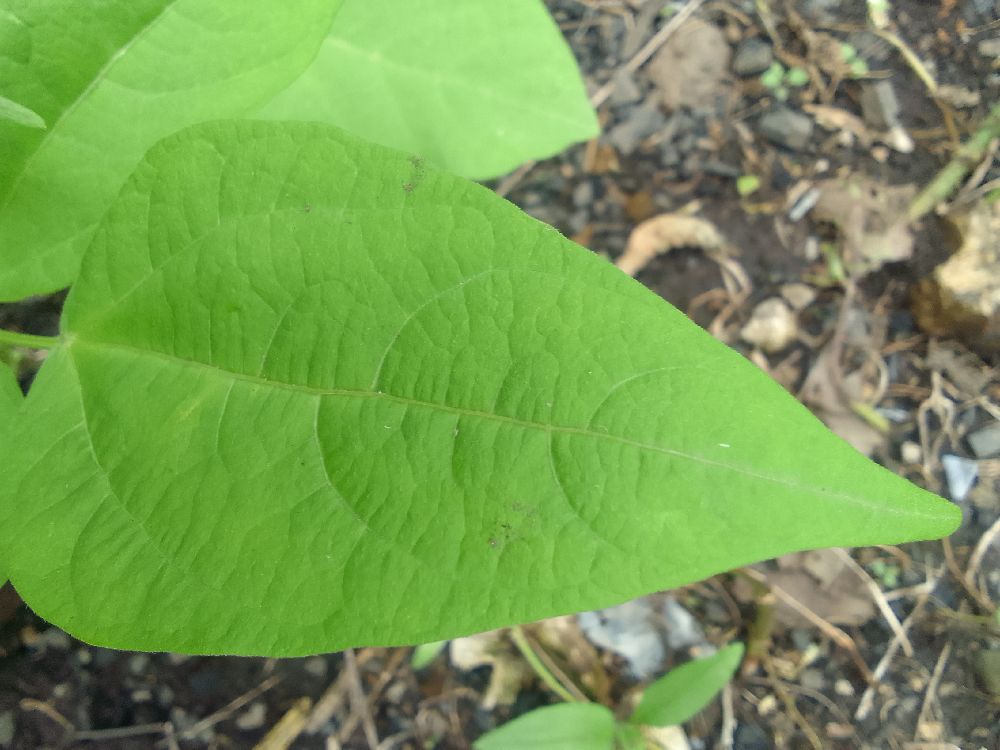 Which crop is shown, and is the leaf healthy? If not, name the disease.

common bean, healthy
